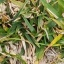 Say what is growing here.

grass
